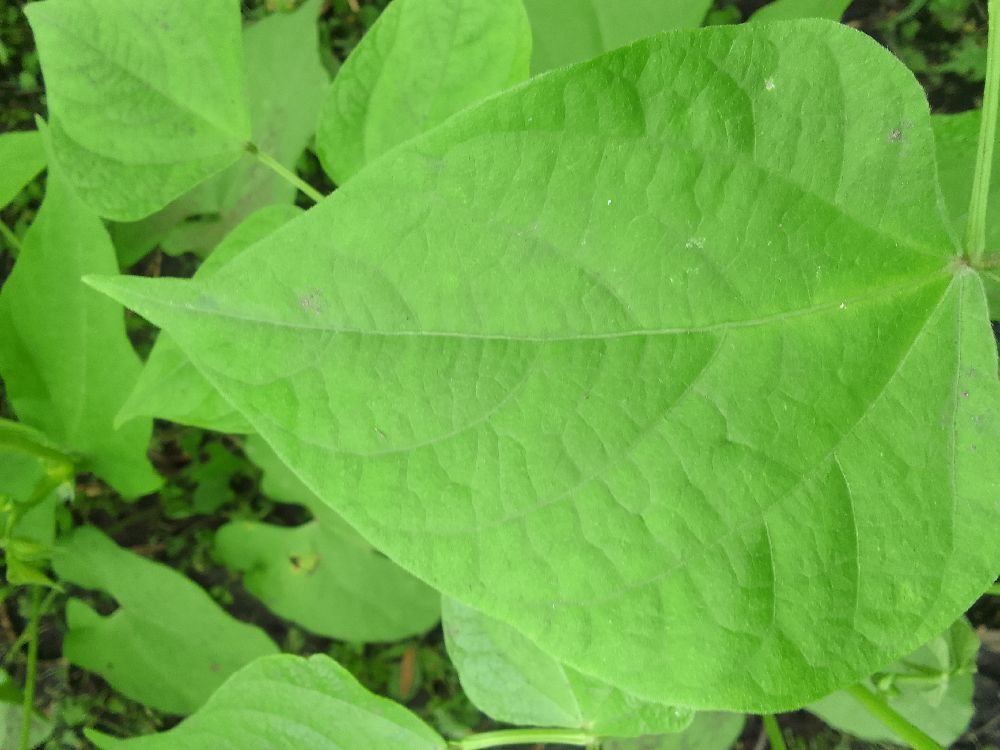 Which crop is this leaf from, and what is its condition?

common bean, healthy
